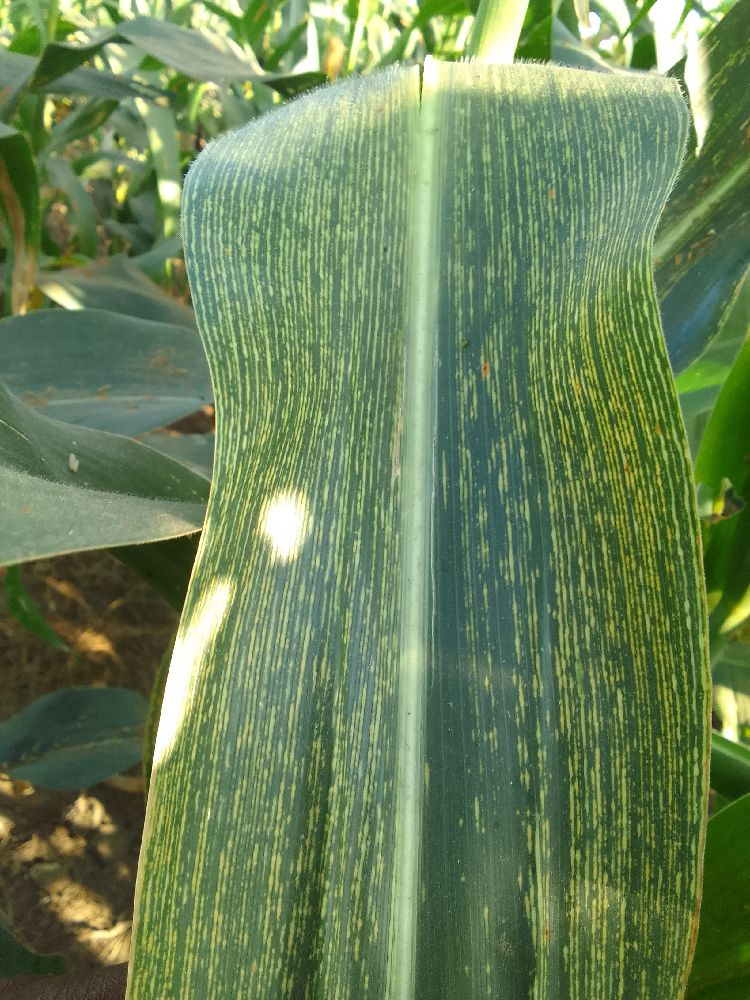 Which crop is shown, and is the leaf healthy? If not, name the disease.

maize, maize streak virus
